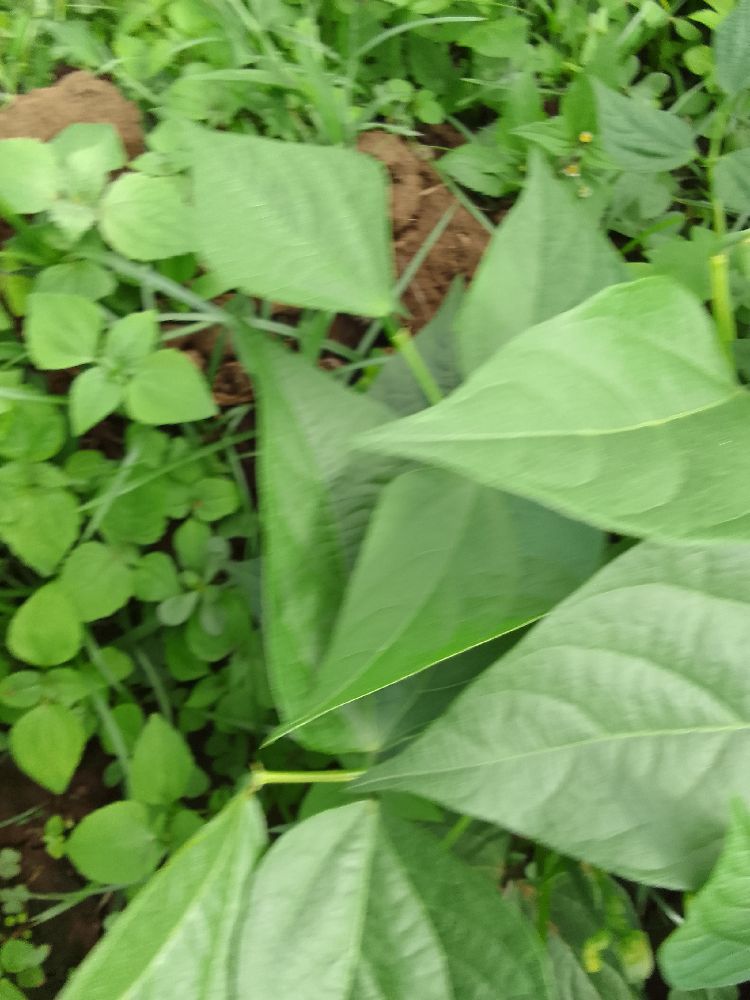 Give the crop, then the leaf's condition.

common bean, healthy
